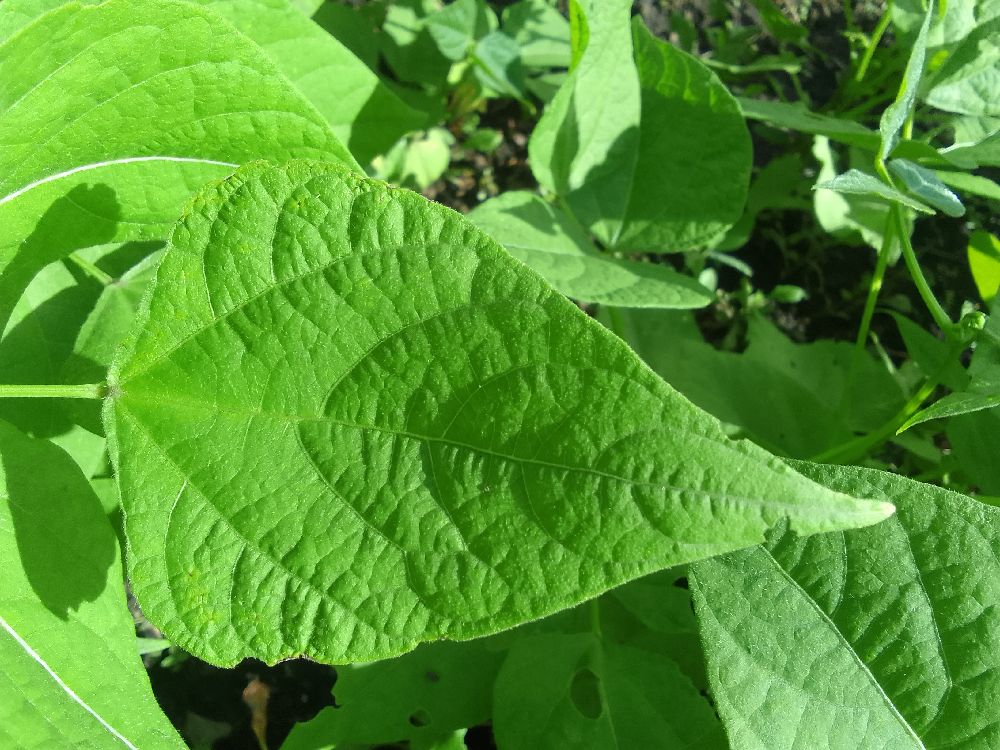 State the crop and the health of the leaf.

common bean, healthy
